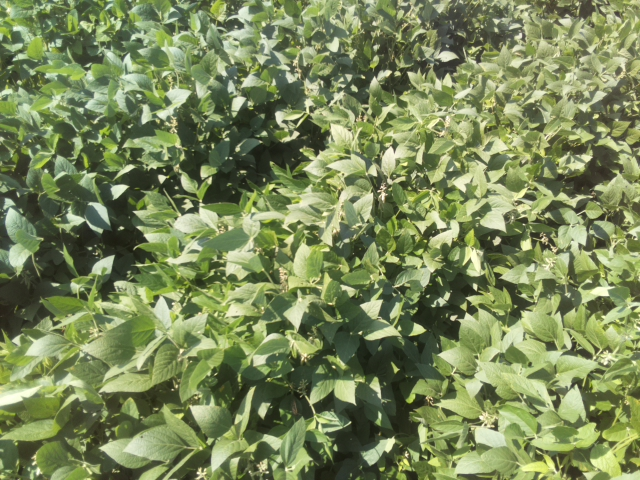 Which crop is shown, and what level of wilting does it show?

soybean, leaves with no wilting
